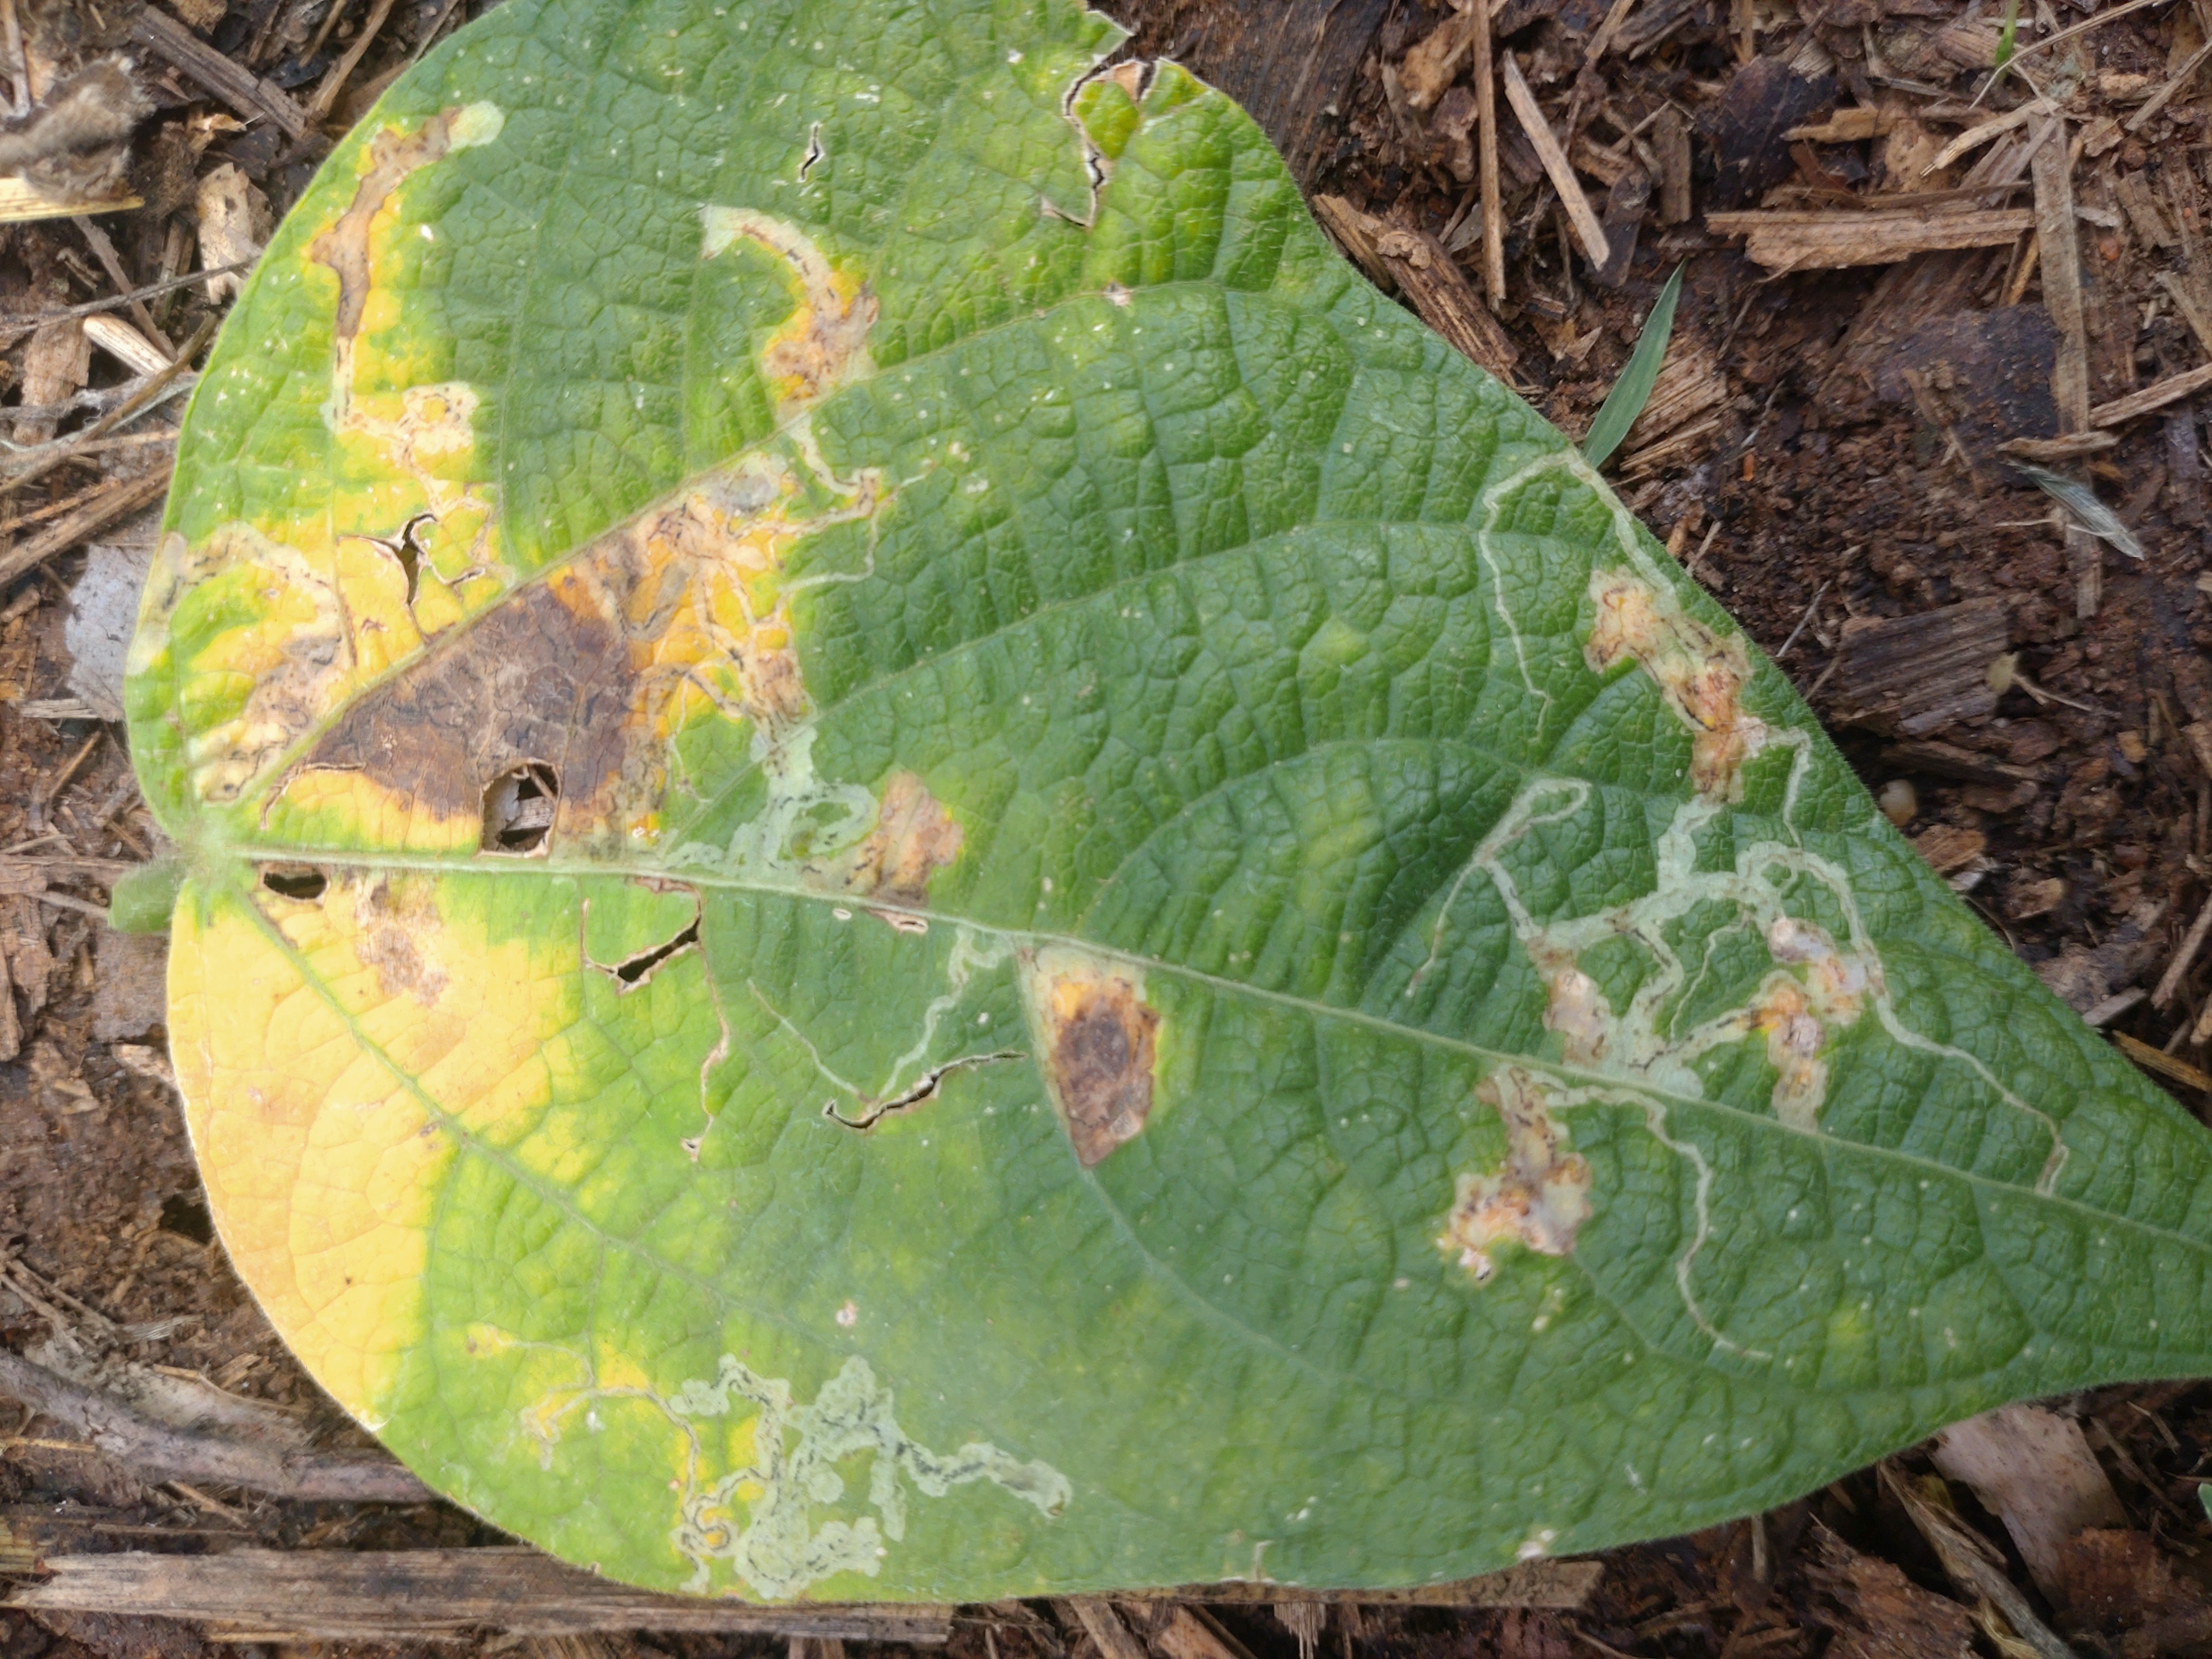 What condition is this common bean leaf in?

anthracnose
